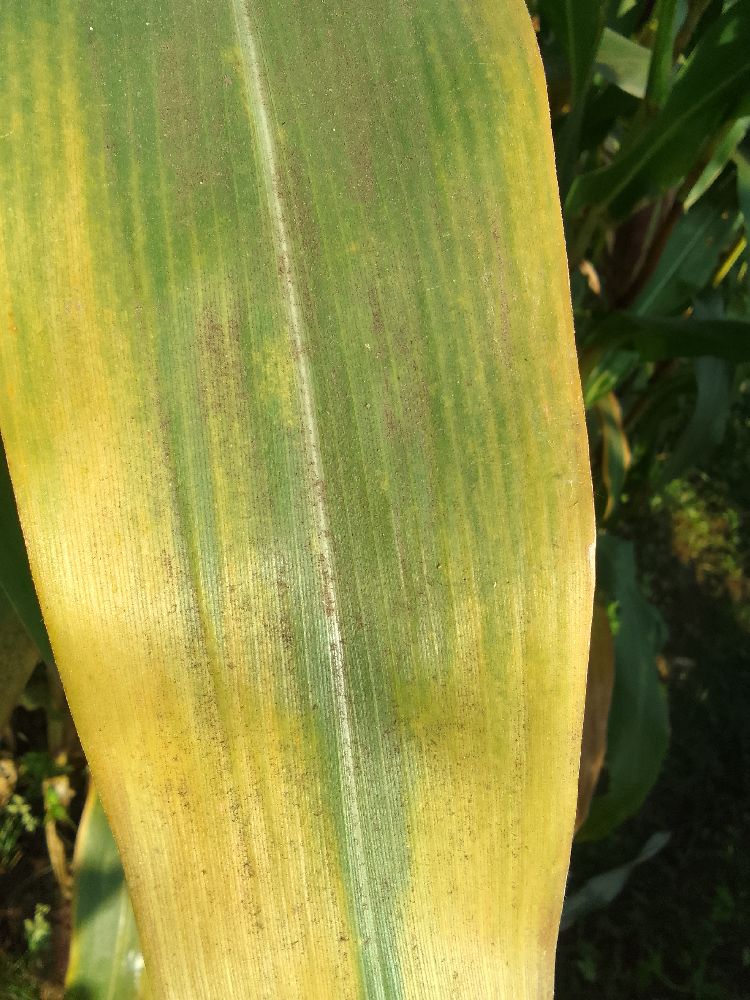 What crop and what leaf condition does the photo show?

maize, maize lethal necrosis
